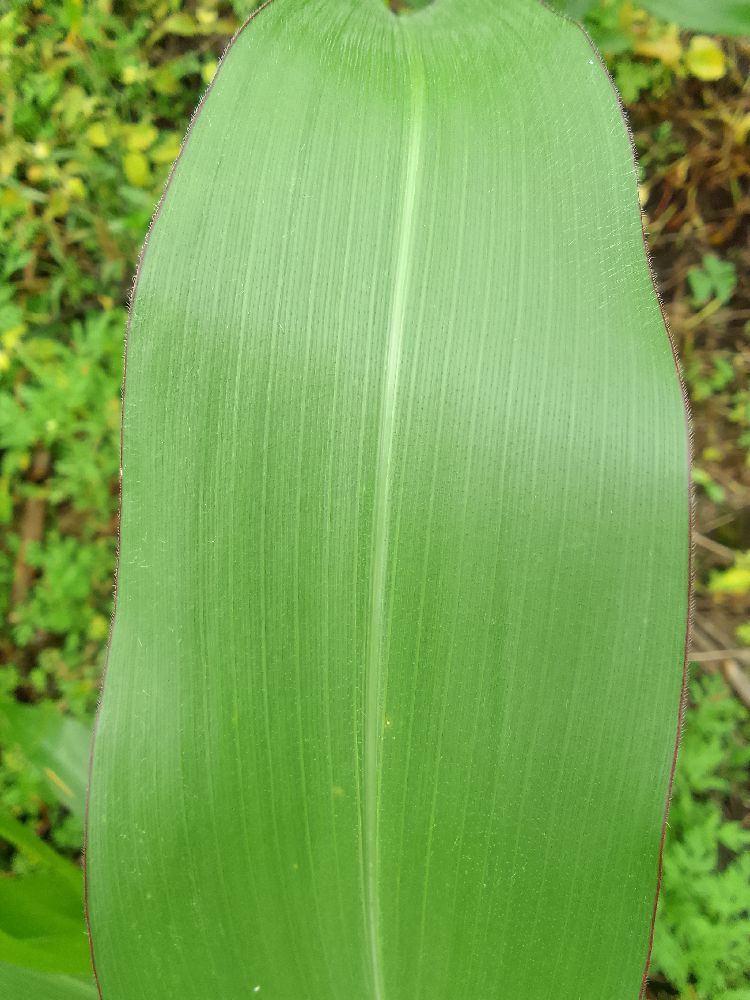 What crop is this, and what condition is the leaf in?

maize, healthy
